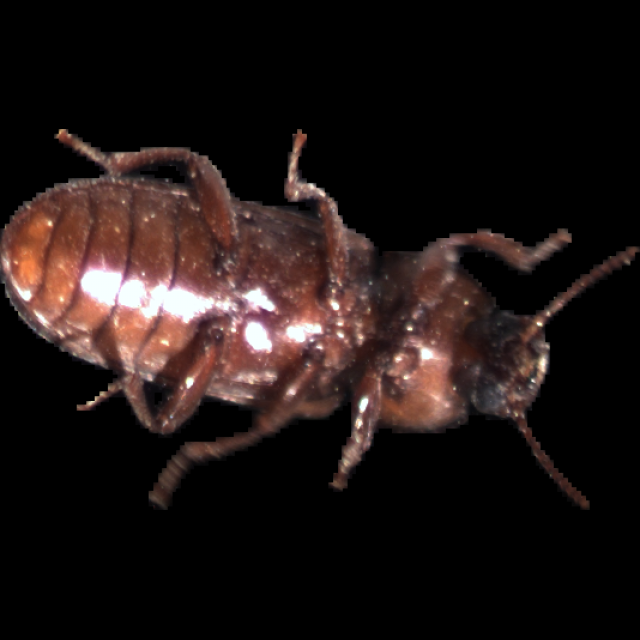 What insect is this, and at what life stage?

mealworm beetle
